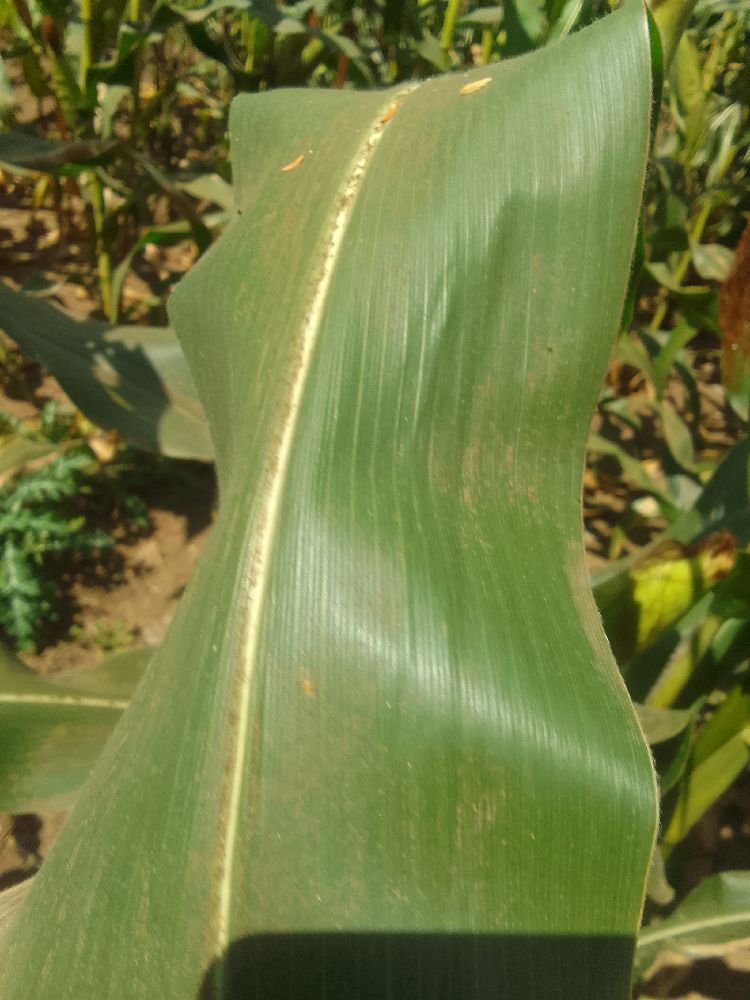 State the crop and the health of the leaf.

maize, healthy
